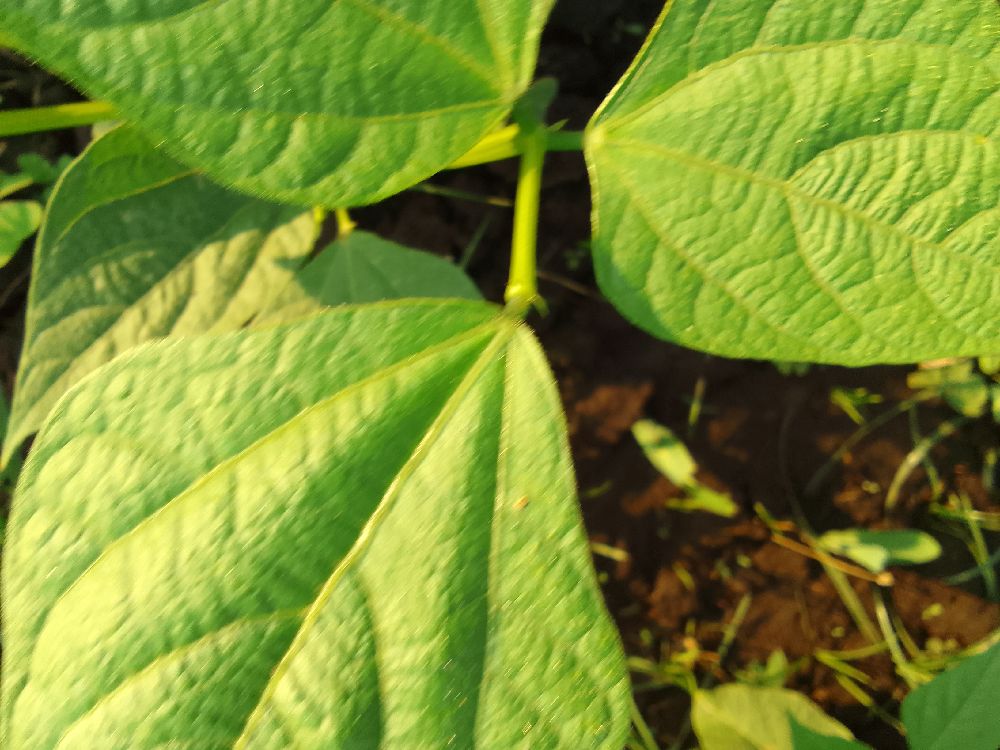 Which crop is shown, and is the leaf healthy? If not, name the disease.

common bean, healthy
